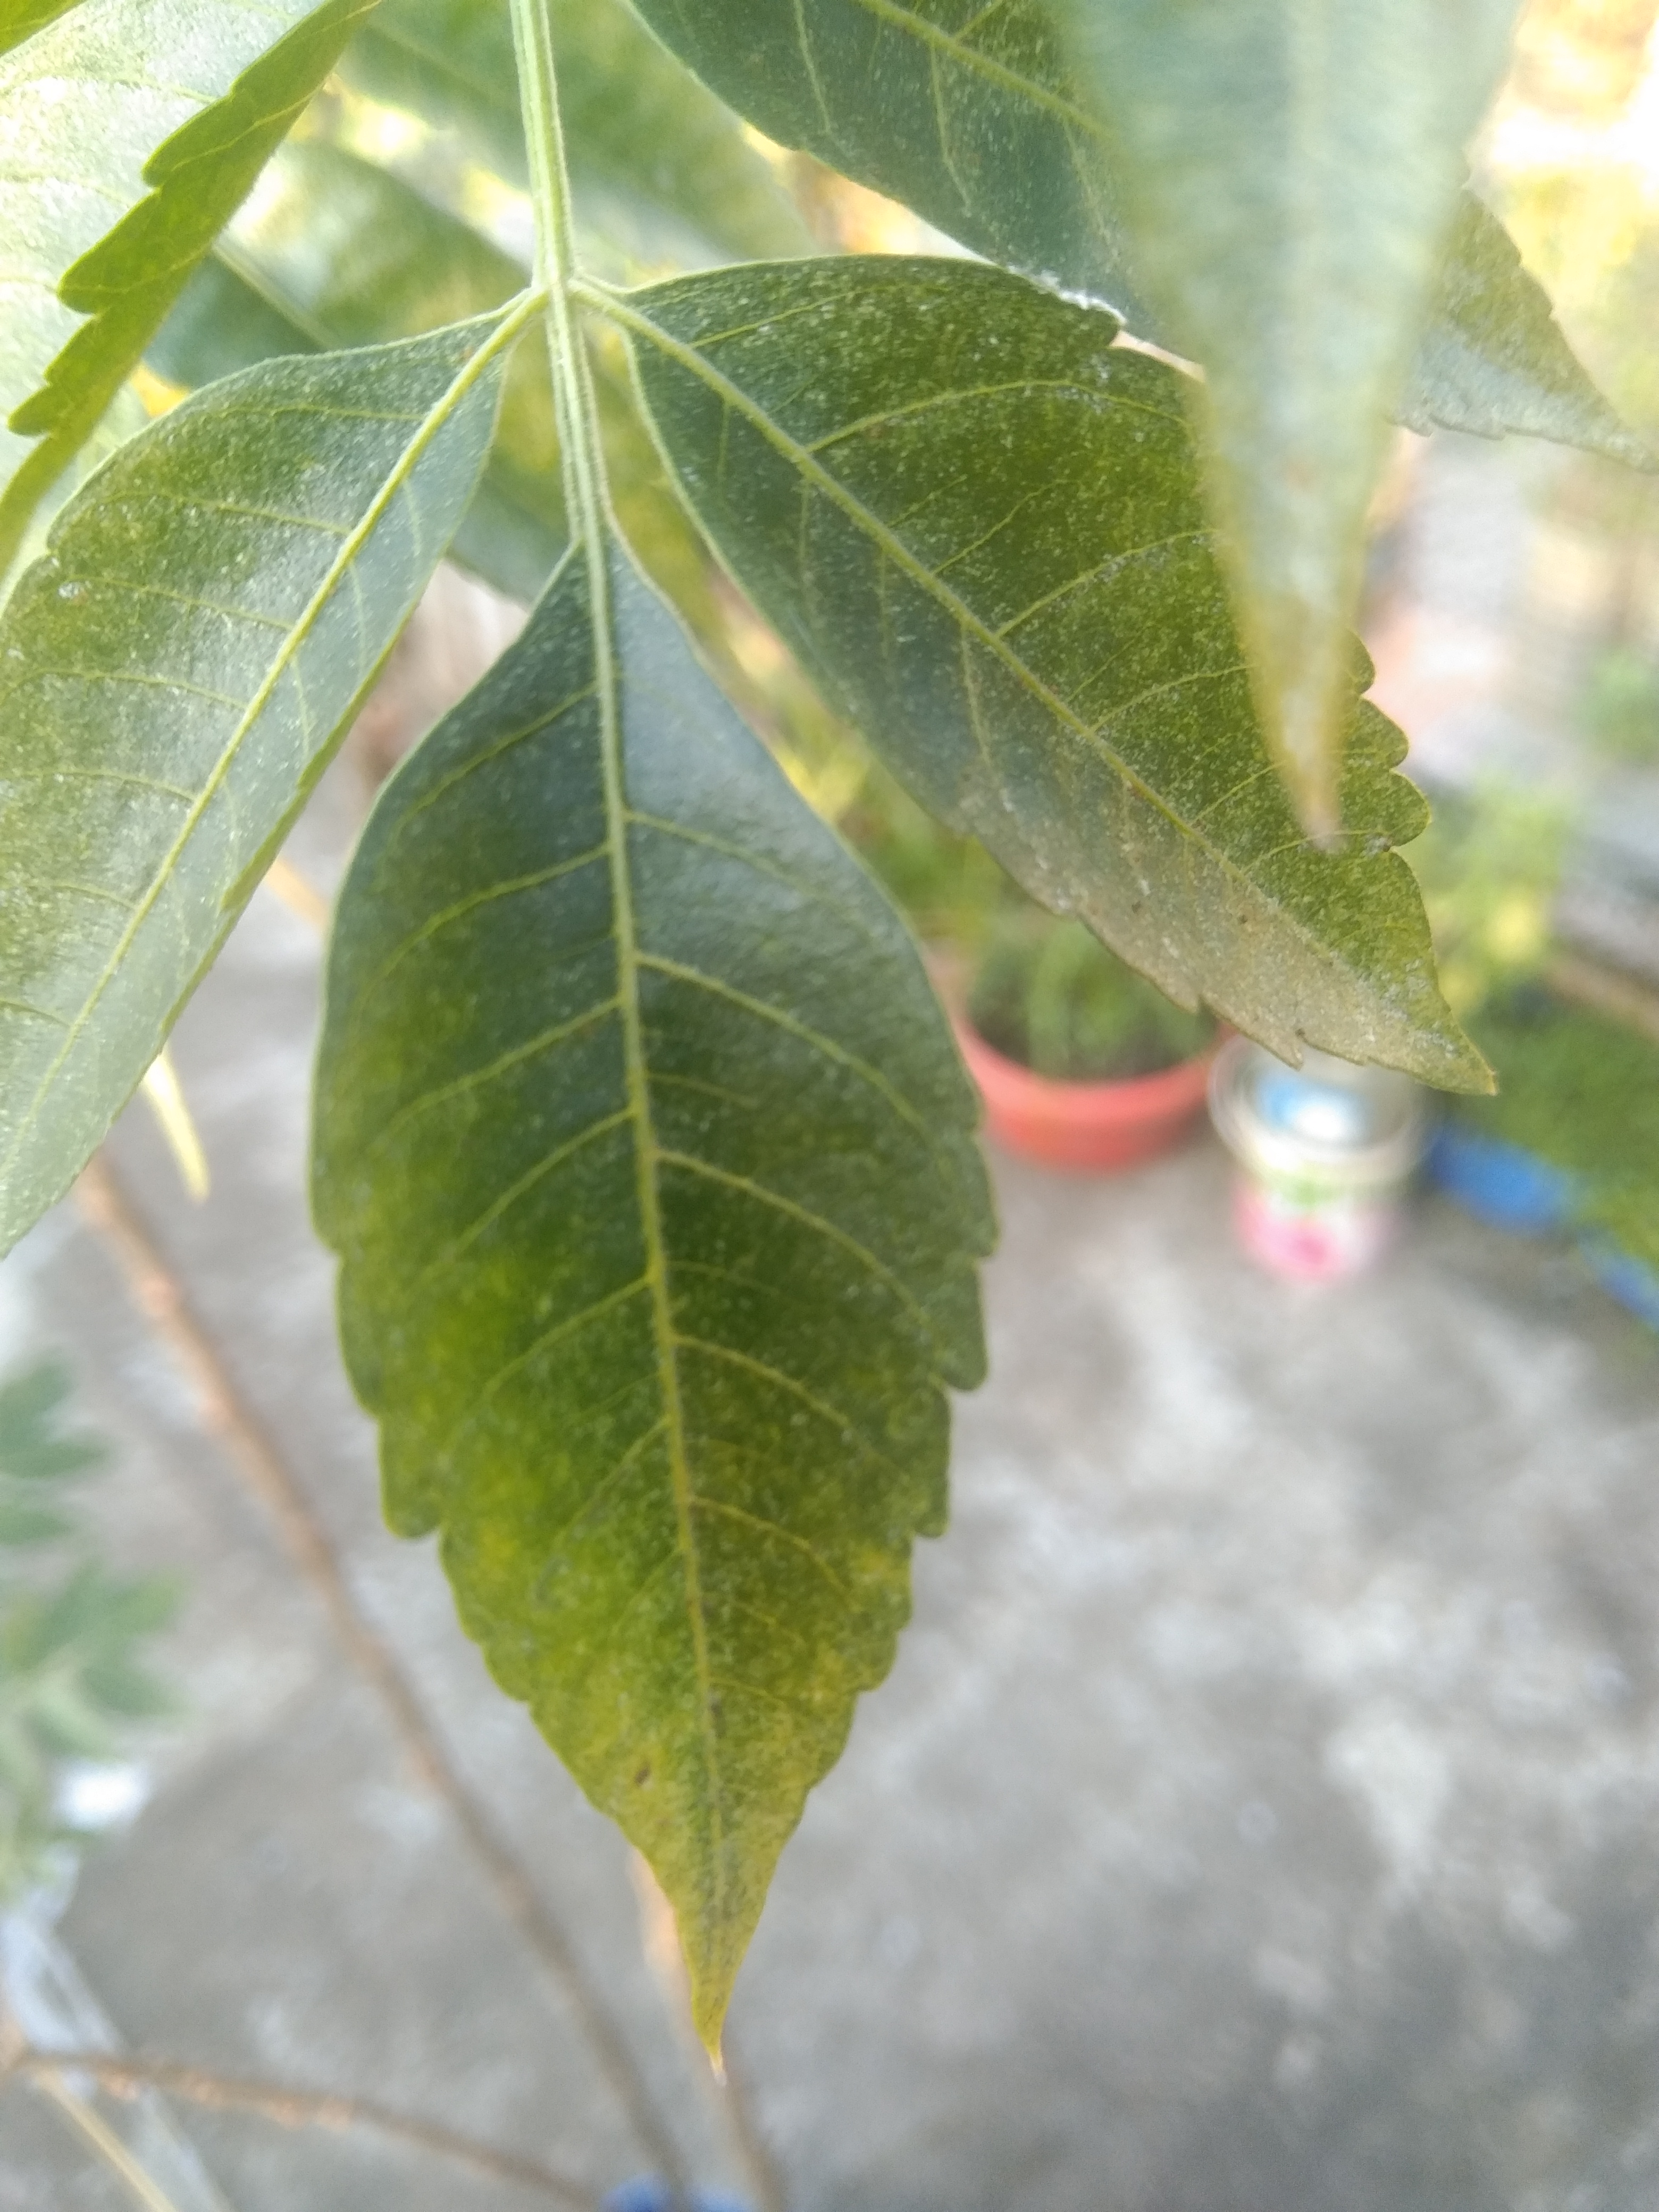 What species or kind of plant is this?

neem
